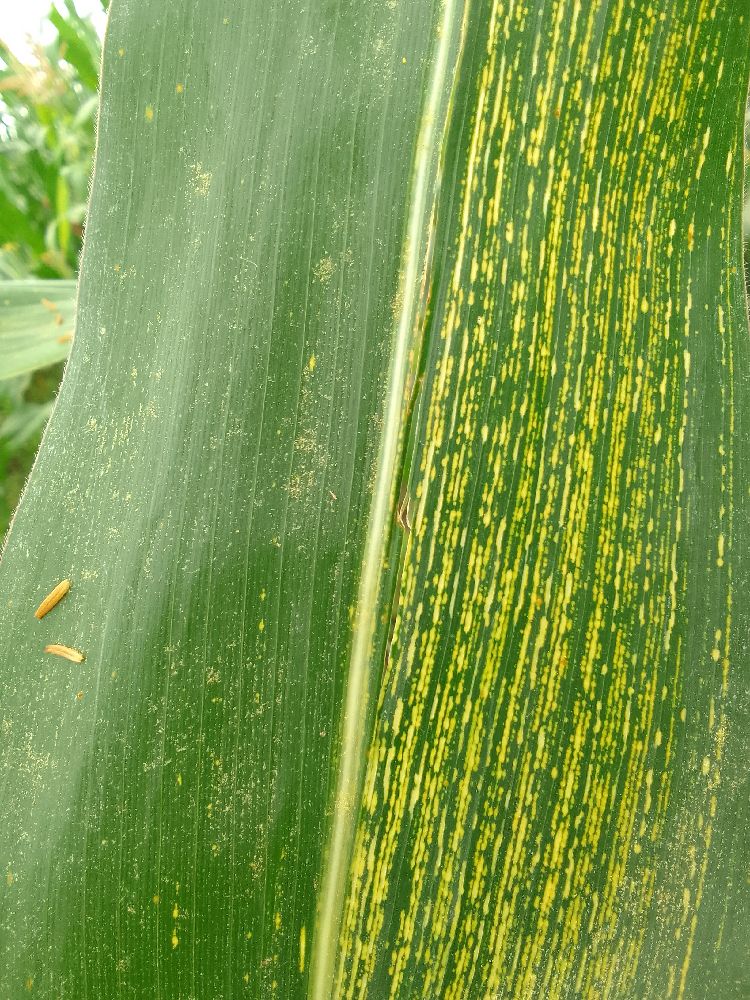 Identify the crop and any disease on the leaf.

maize, maize streak virus
